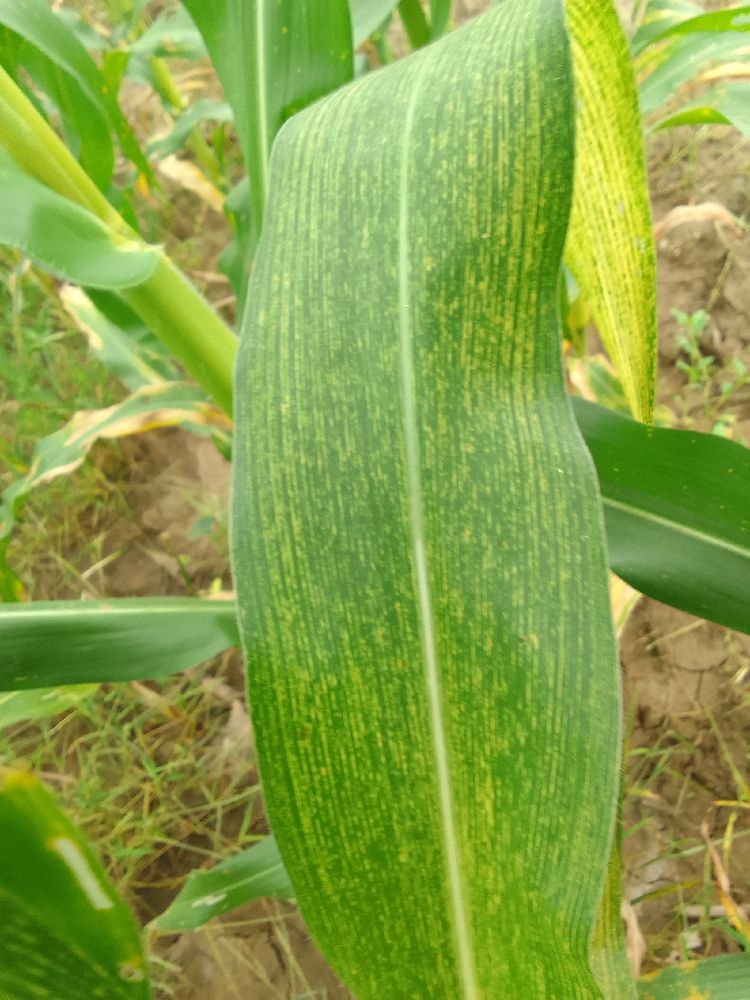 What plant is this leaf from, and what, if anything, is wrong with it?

maize, maize streak virus
